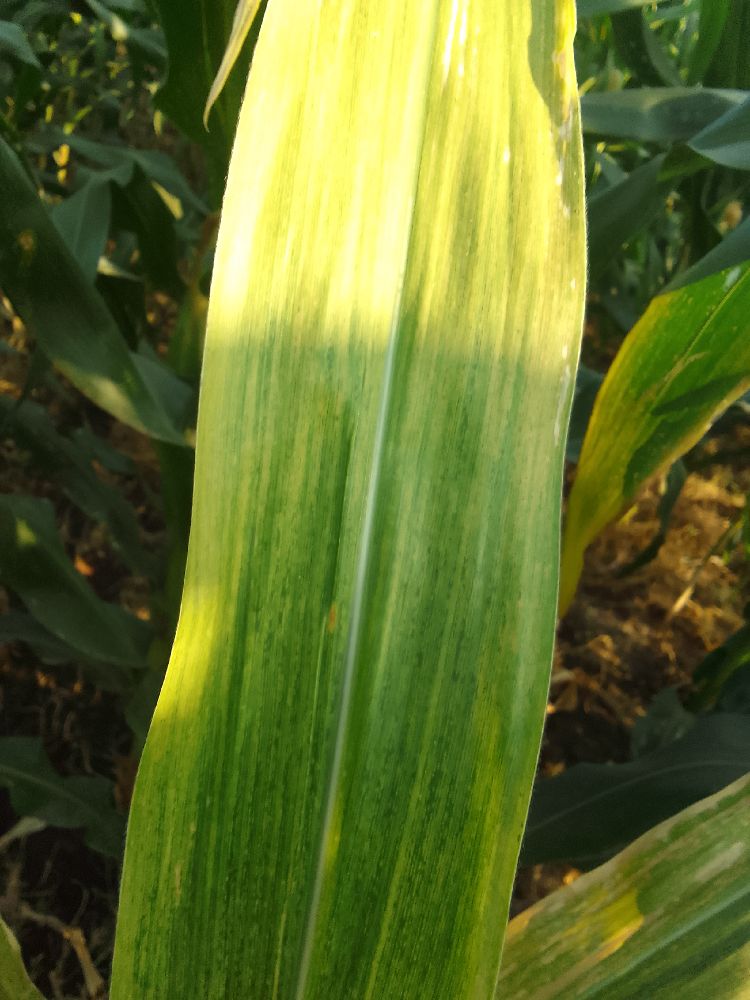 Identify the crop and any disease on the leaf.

maize, maize lethal necrosis
